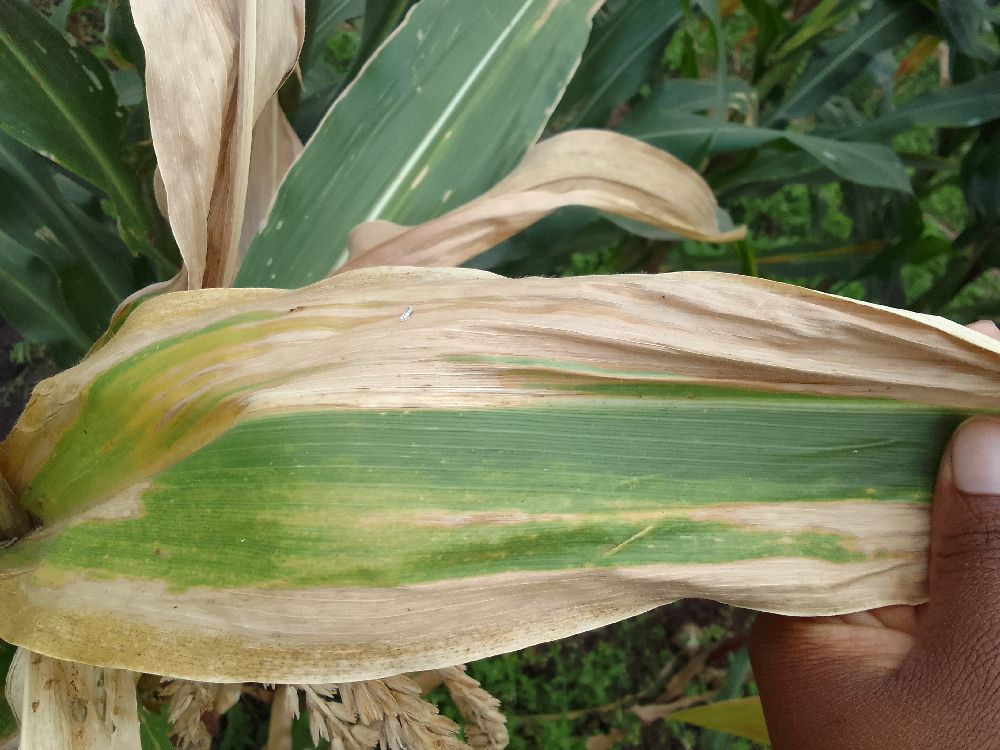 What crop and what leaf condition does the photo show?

maize, maize lethal necrosis
